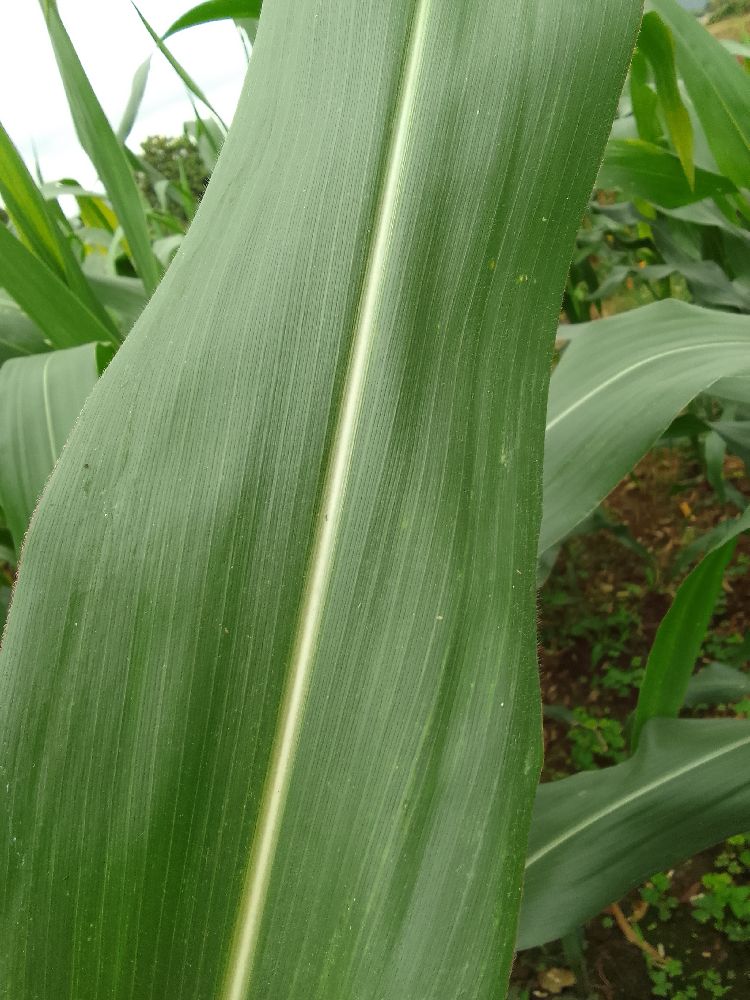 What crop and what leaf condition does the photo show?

maize, healthy
